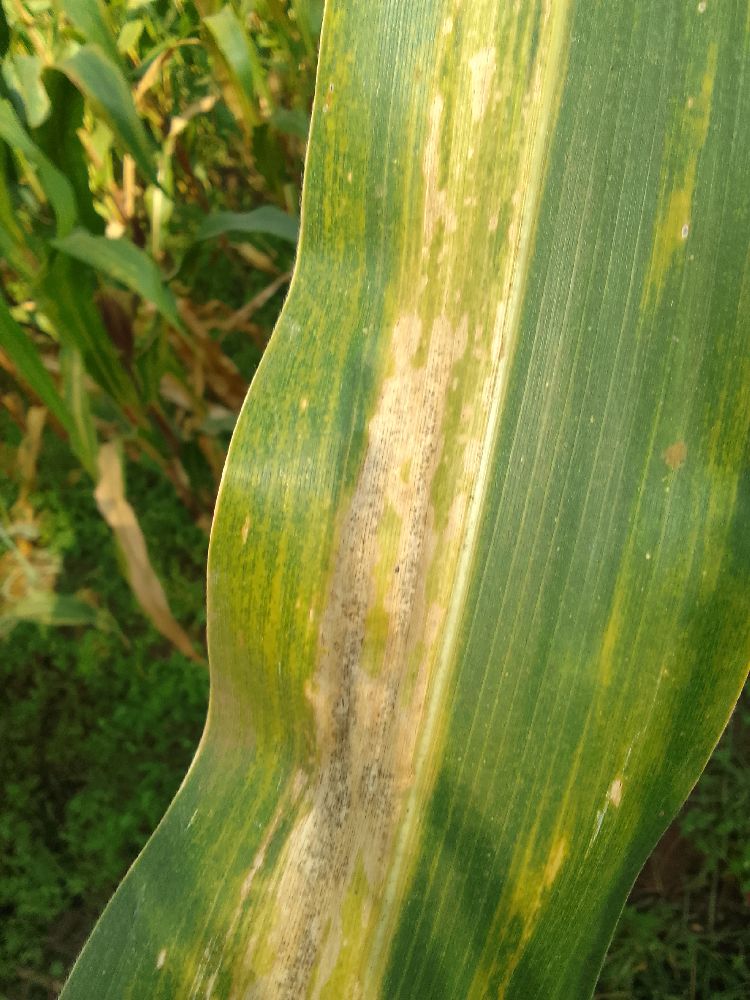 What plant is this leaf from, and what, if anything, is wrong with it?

maize, maize lethal necrosis
